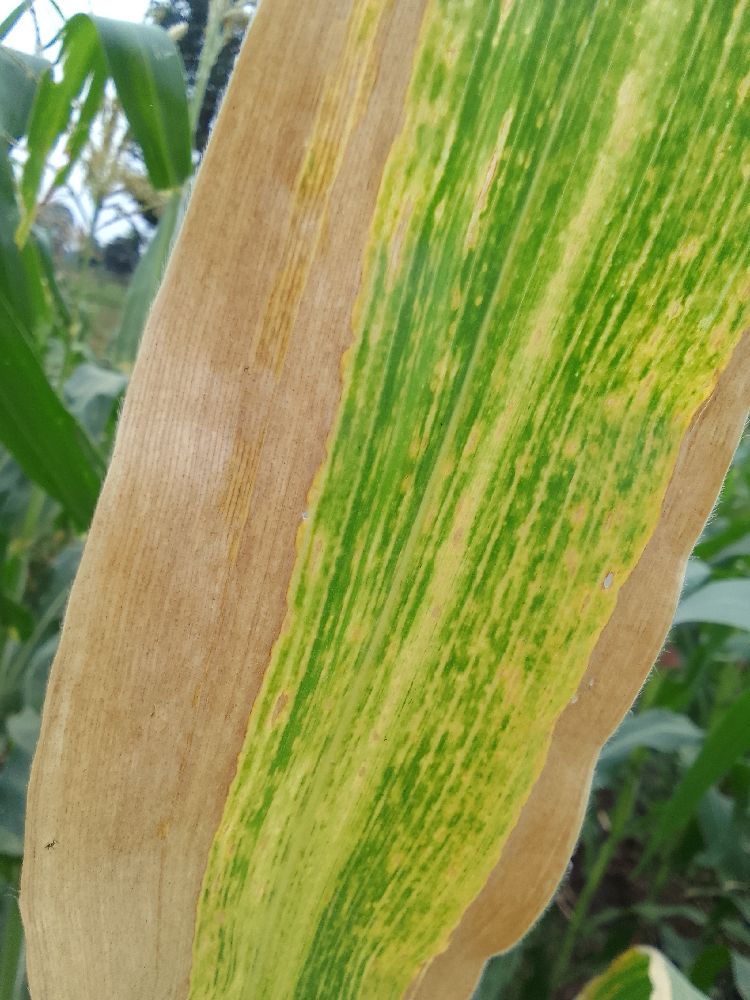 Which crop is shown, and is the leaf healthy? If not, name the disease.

maize, maize lethal necrosis
